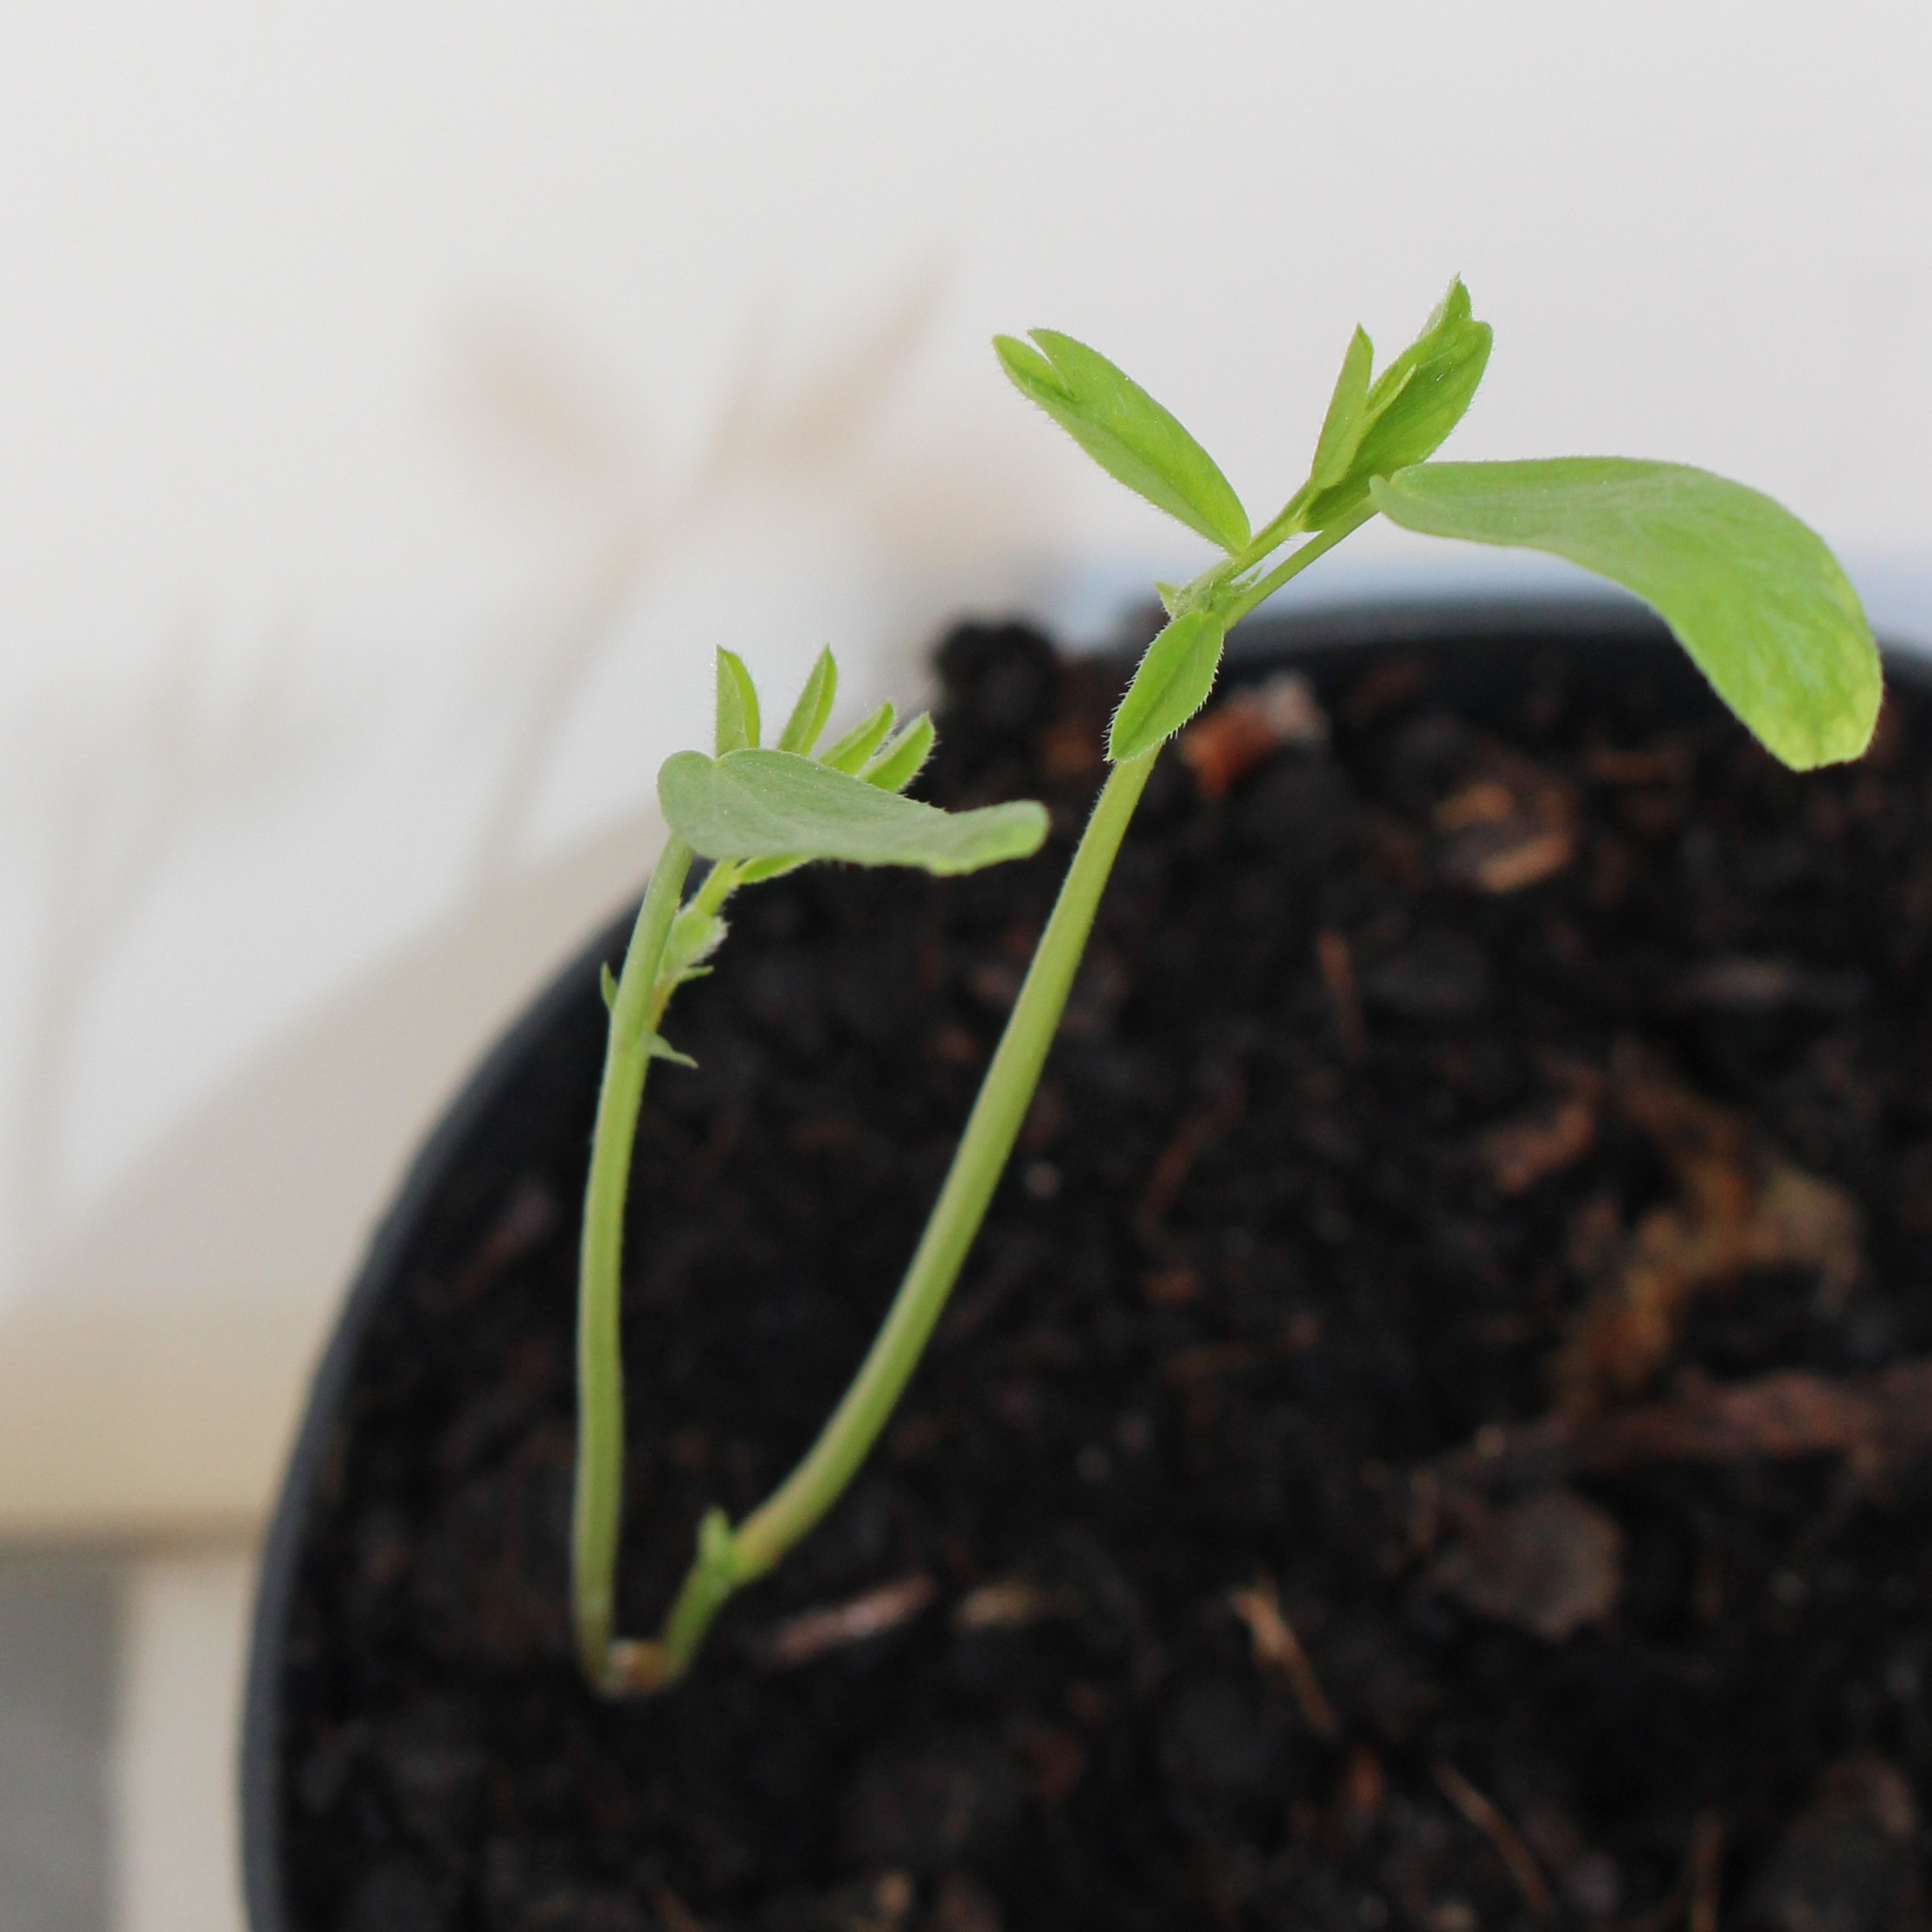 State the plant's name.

Vicia sativa
